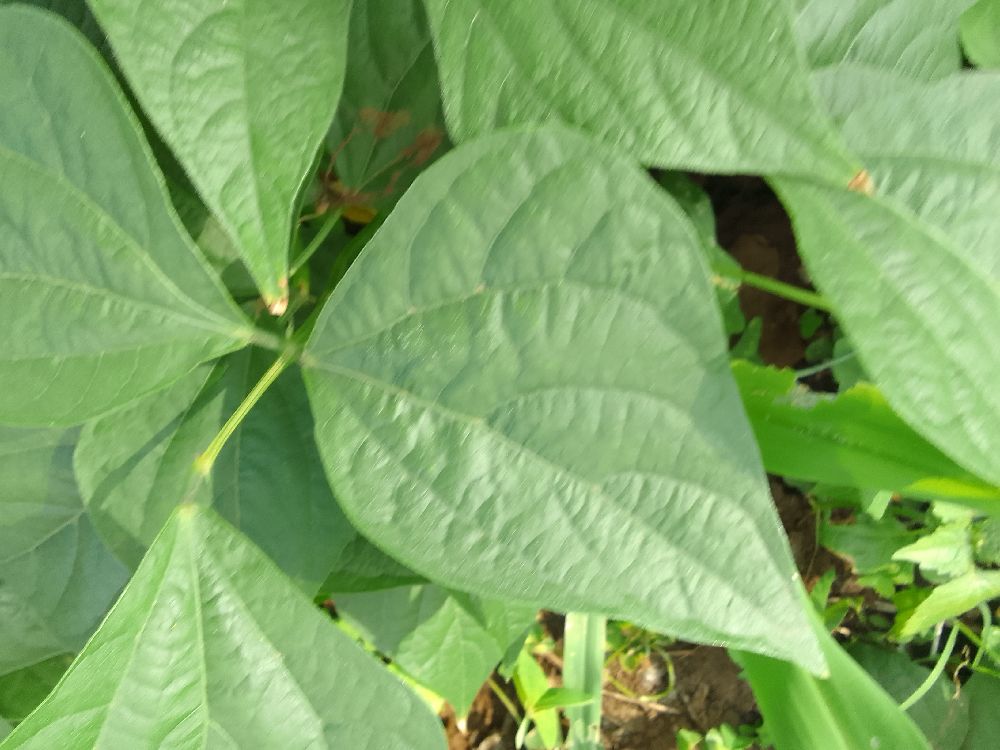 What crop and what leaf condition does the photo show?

common bean, healthy
